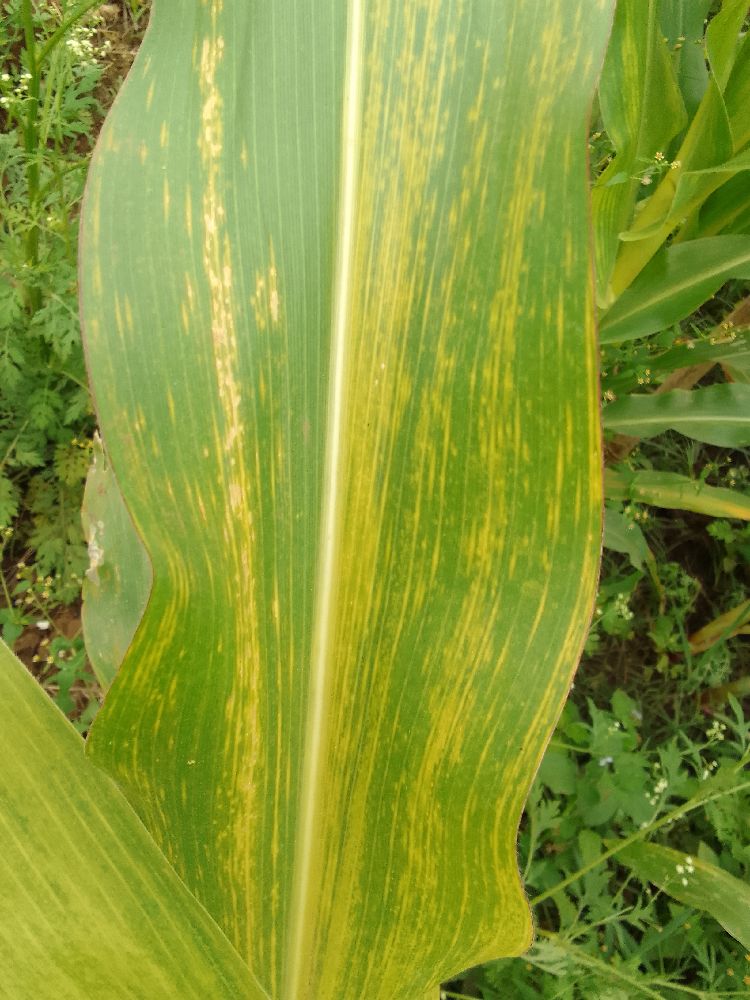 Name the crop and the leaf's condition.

maize, maize lethal necrosis
